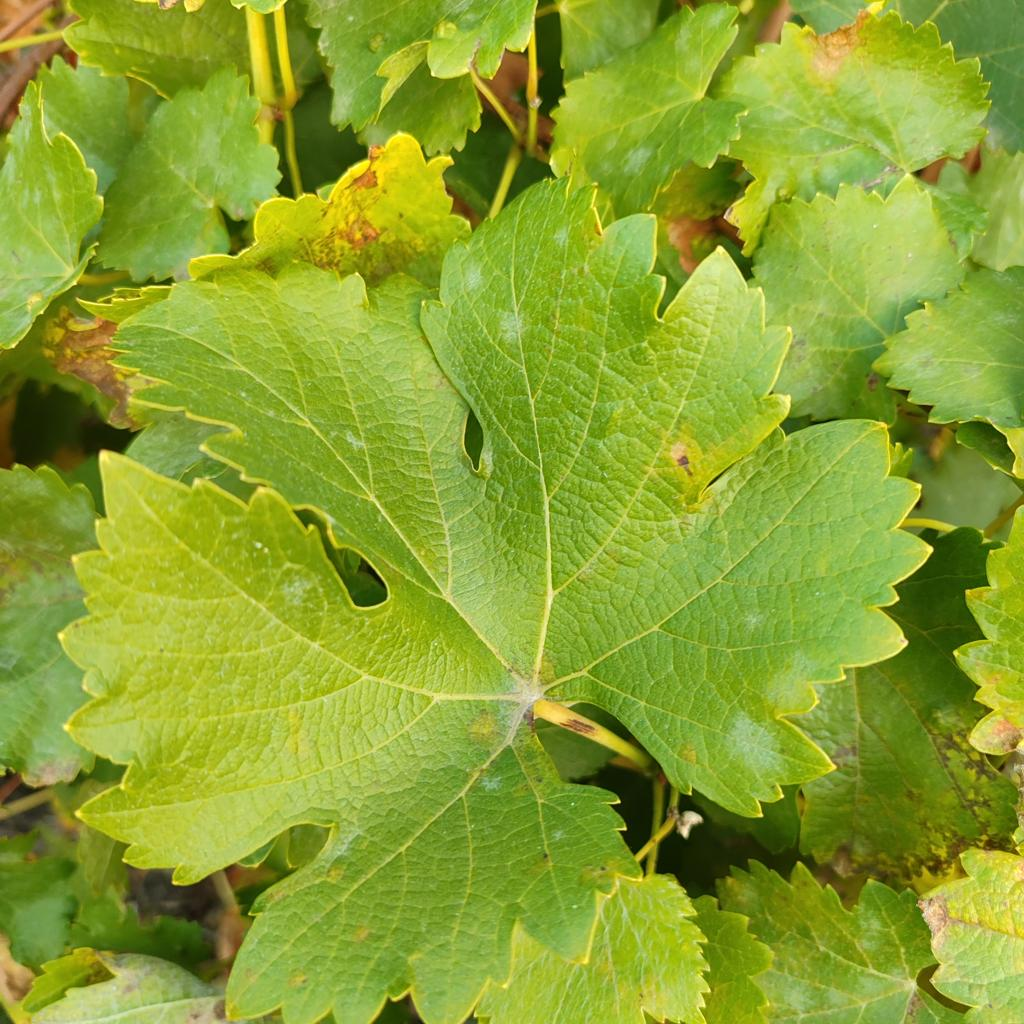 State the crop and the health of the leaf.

grapevine, powdery mildew
